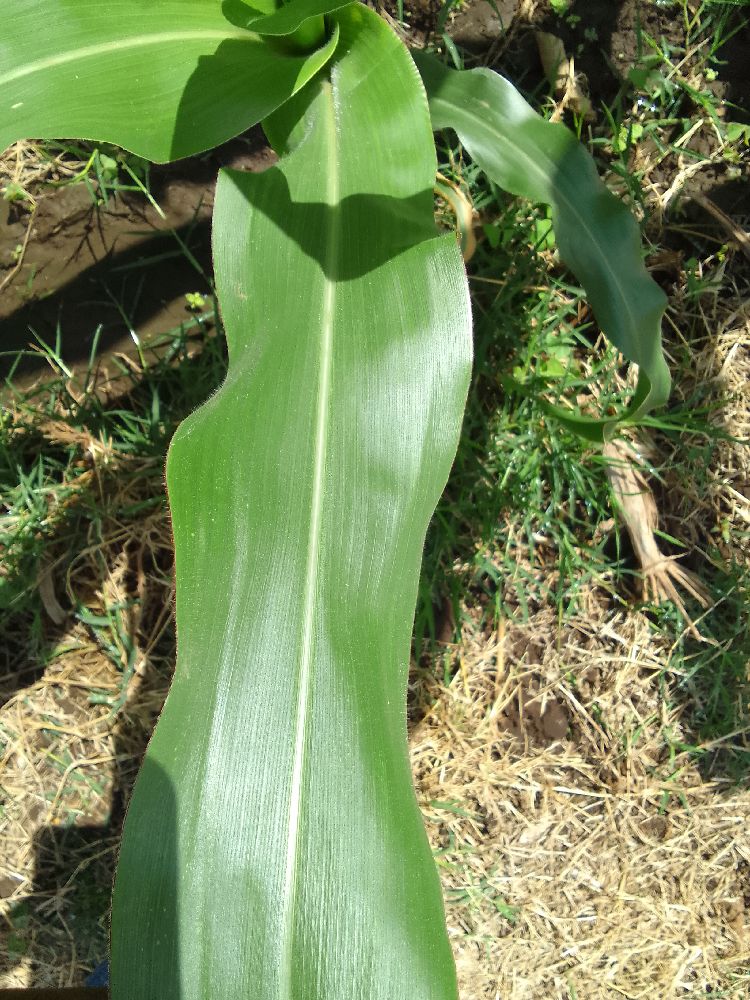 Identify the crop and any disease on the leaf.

maize, healthy
